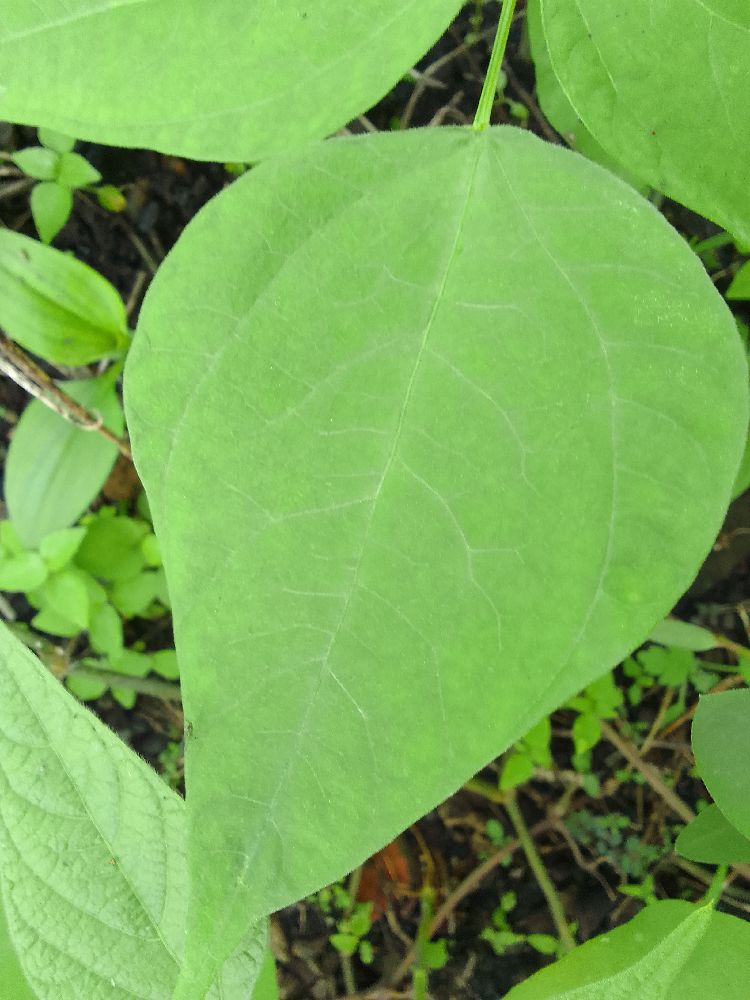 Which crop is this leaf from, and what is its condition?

common bean, healthy
